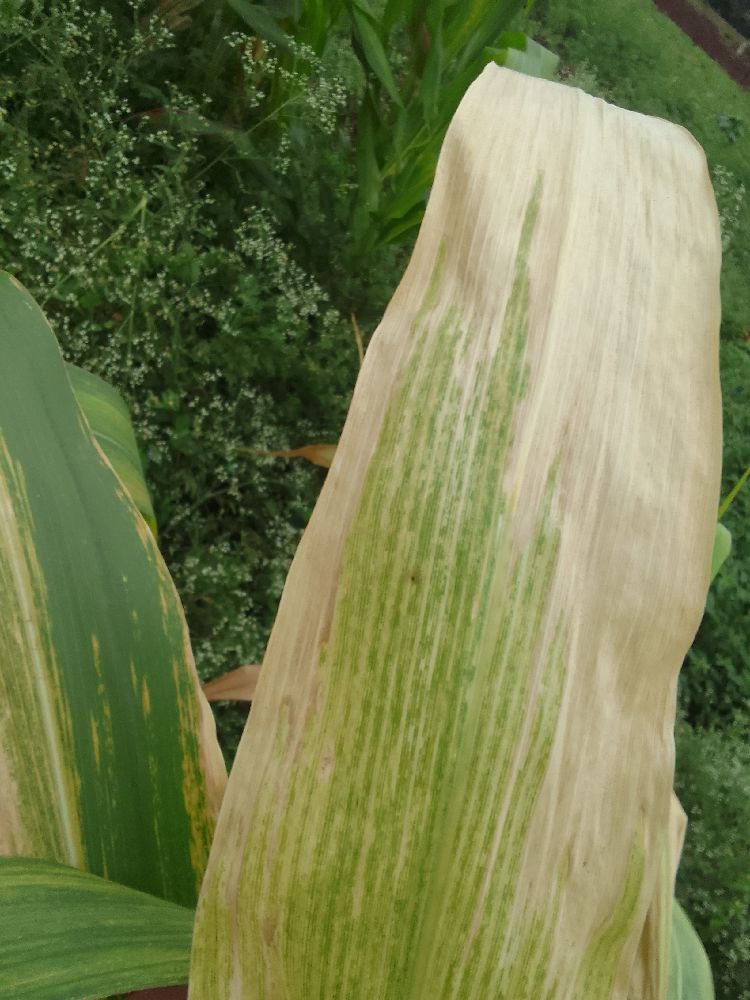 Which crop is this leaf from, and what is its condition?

maize, maize lethal necrosis
